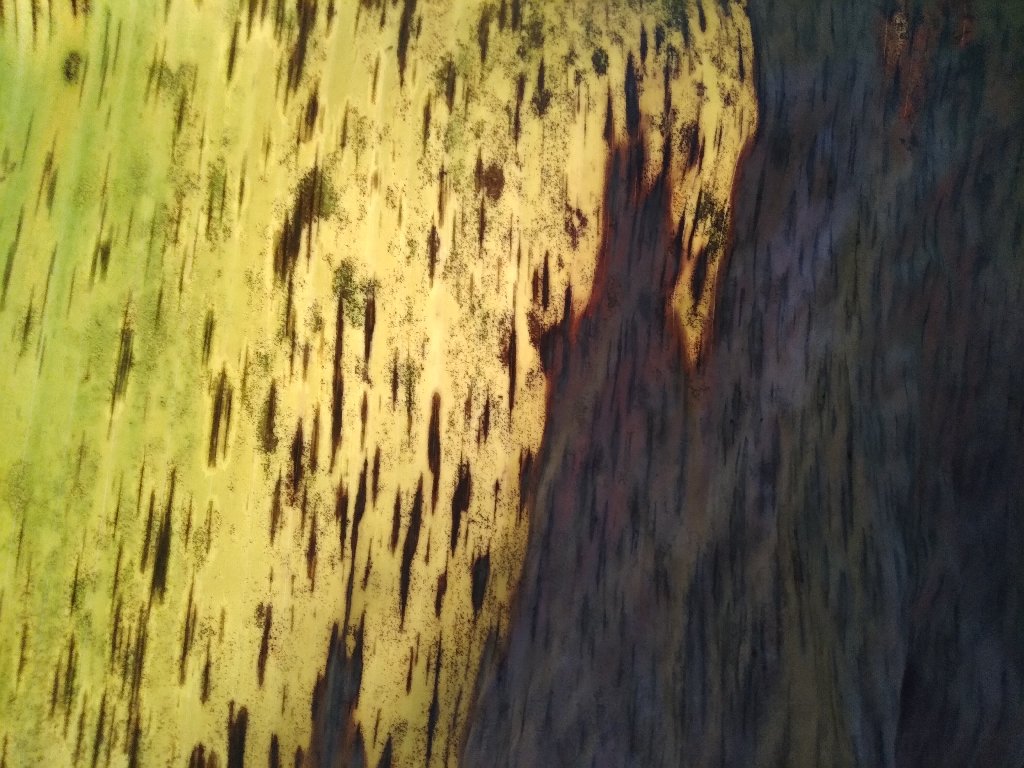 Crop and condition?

banana, black sigatoka
